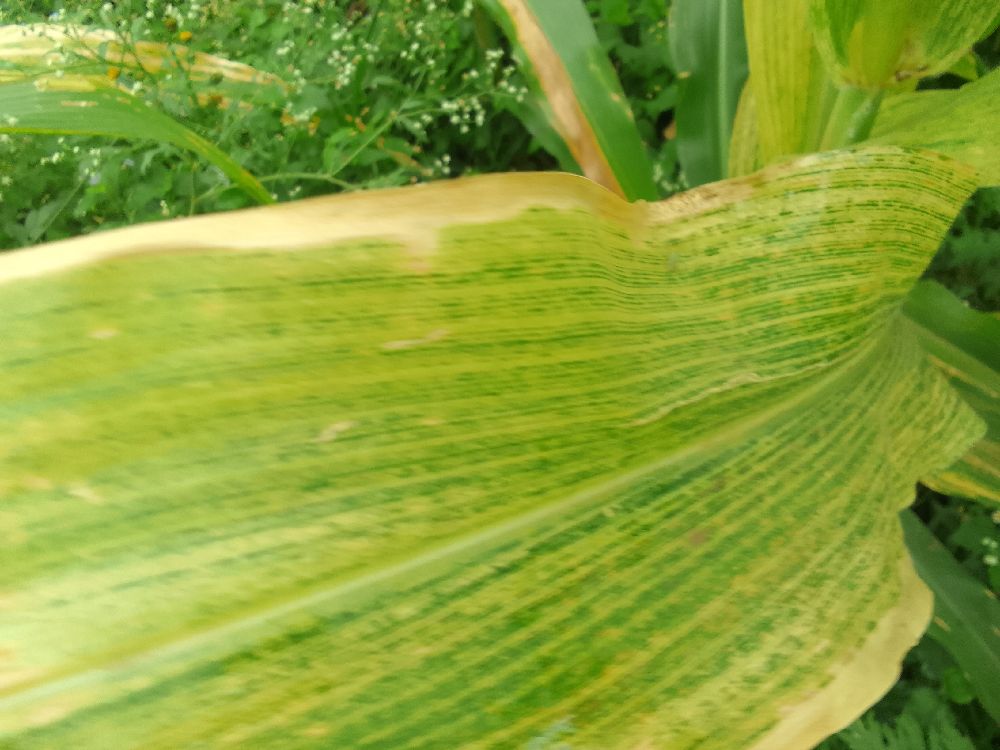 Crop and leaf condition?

maize, maize lethal necrosis
